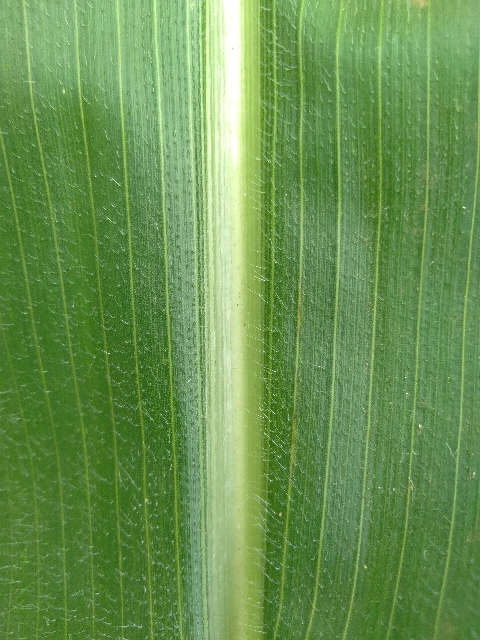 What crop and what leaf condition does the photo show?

maize, healthy
